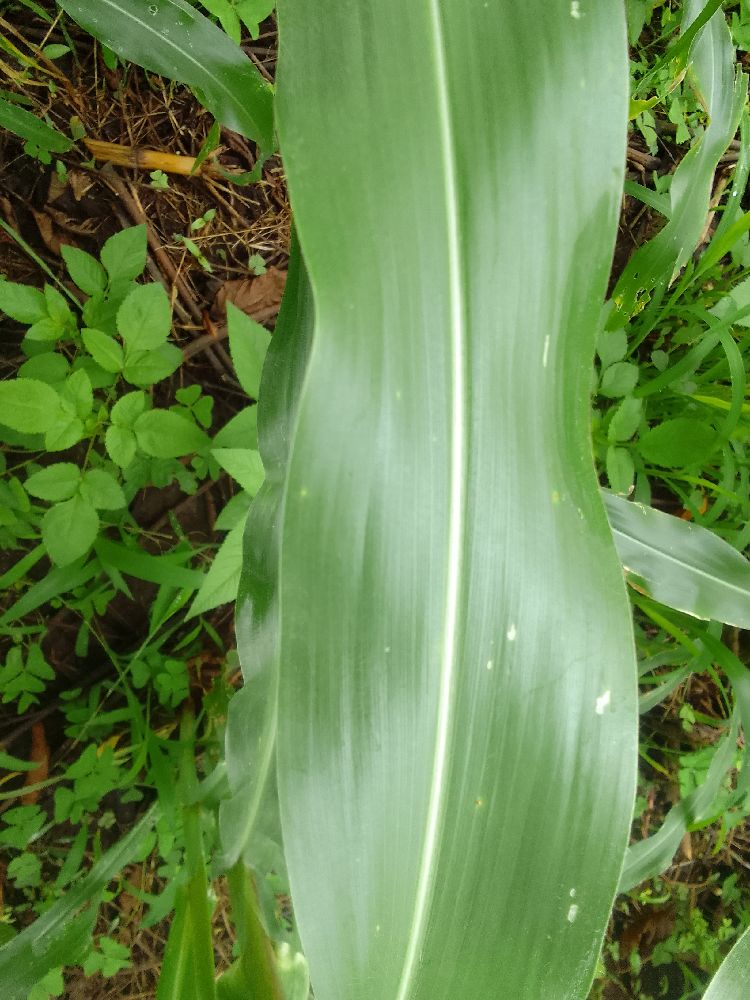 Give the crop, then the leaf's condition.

maize, healthy
